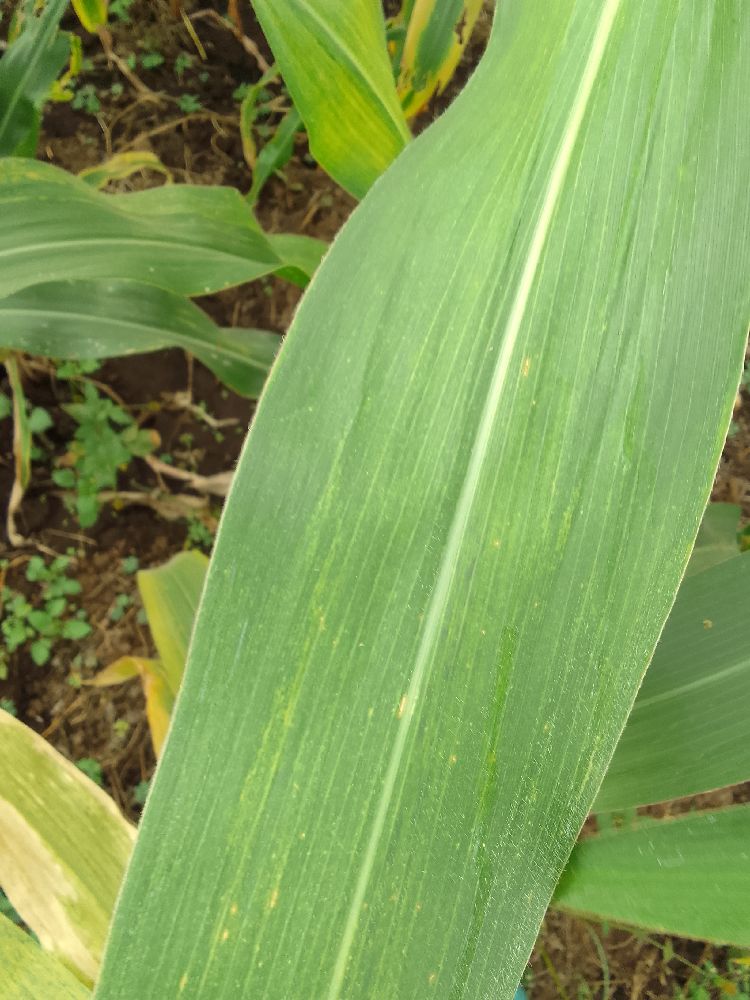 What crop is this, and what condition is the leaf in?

maize, maize lethal necrosis
